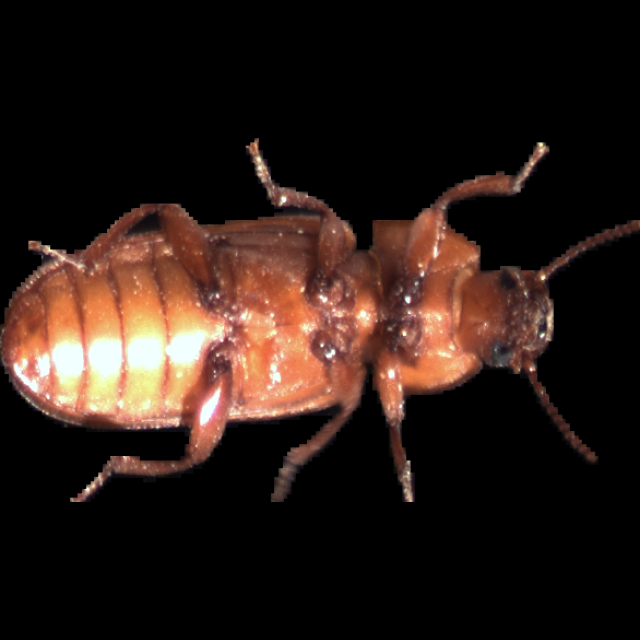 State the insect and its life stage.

mealworm beetle
